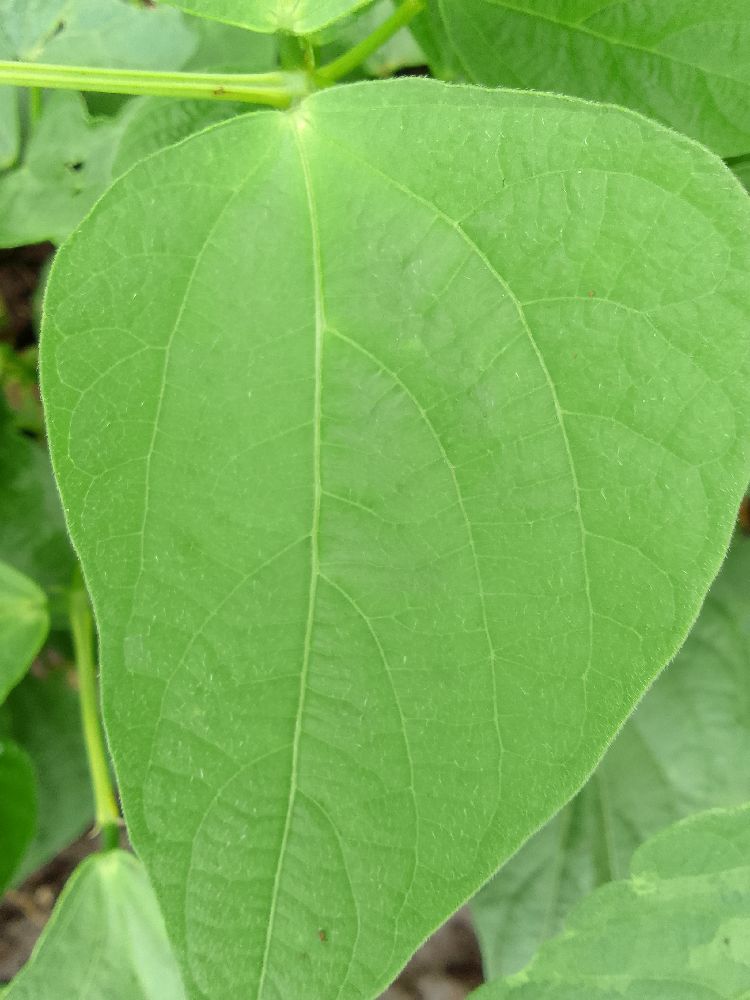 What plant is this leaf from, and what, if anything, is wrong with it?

common bean, healthy
